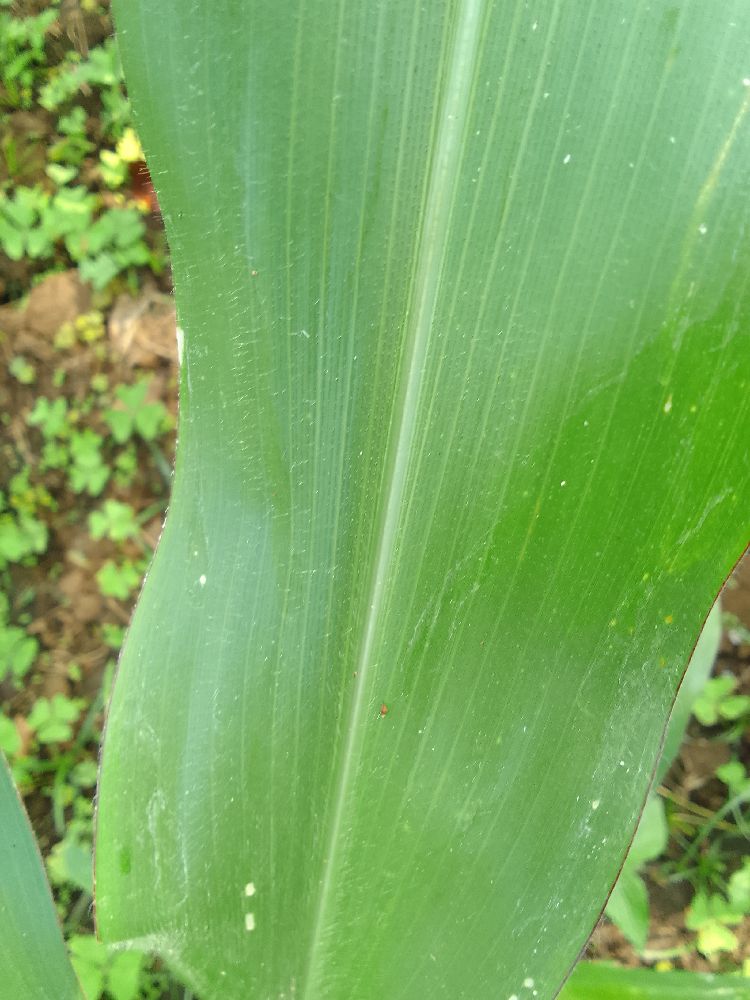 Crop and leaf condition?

maize, healthy
